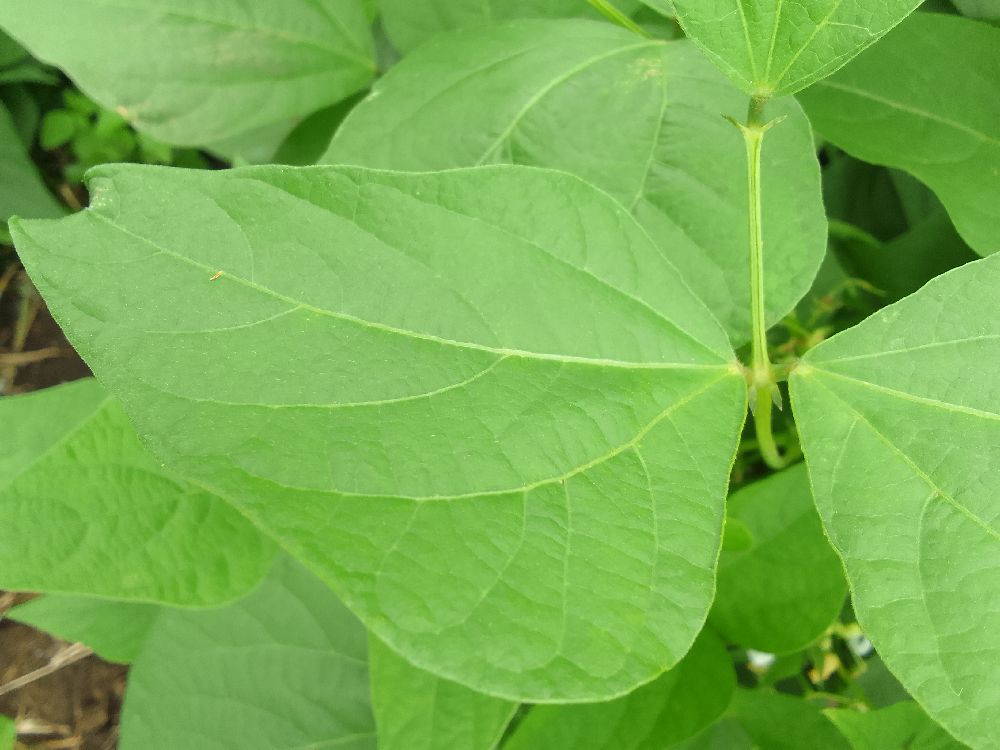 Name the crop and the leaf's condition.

common bean, healthy
